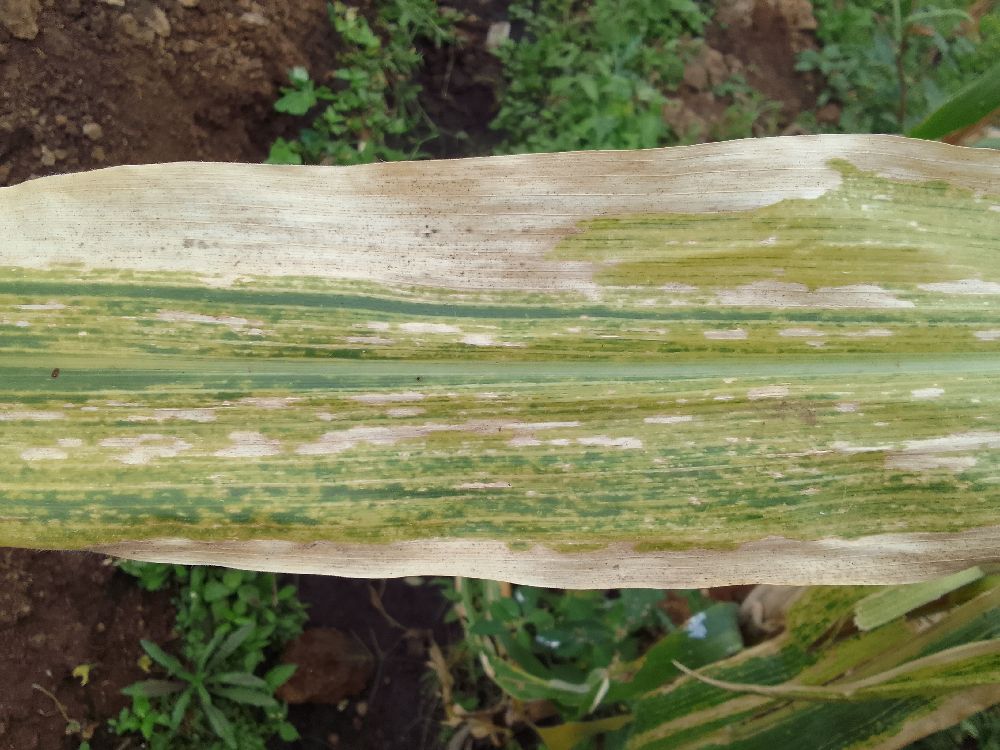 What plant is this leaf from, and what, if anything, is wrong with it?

maize, maize lethal necrosis
